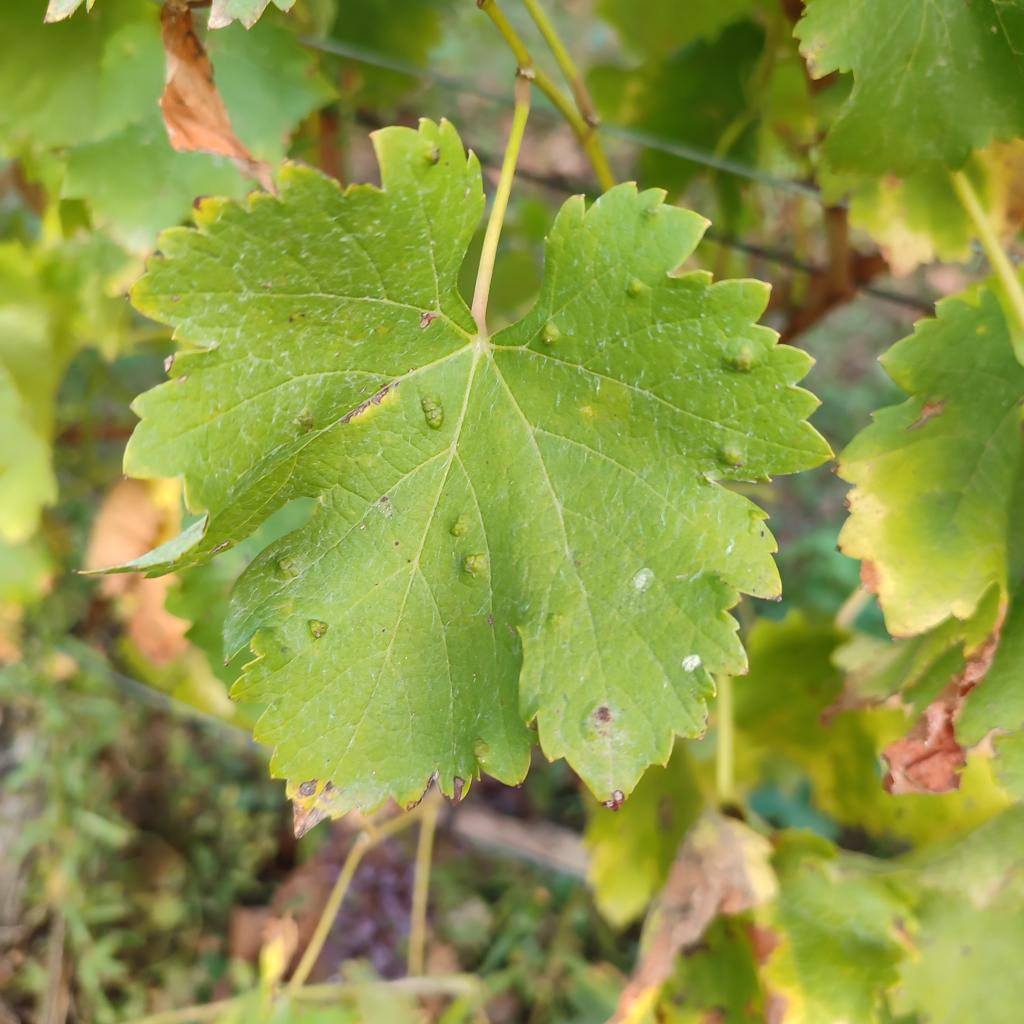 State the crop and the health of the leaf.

grapevine, erineum mite
